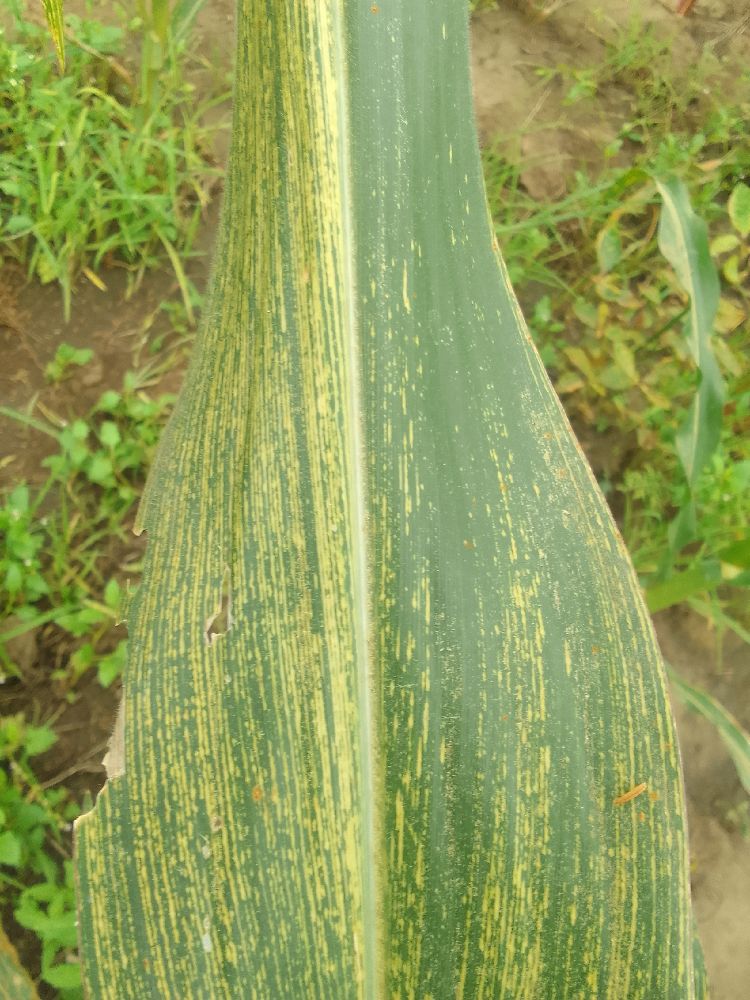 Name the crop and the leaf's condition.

maize, maize streak virus
